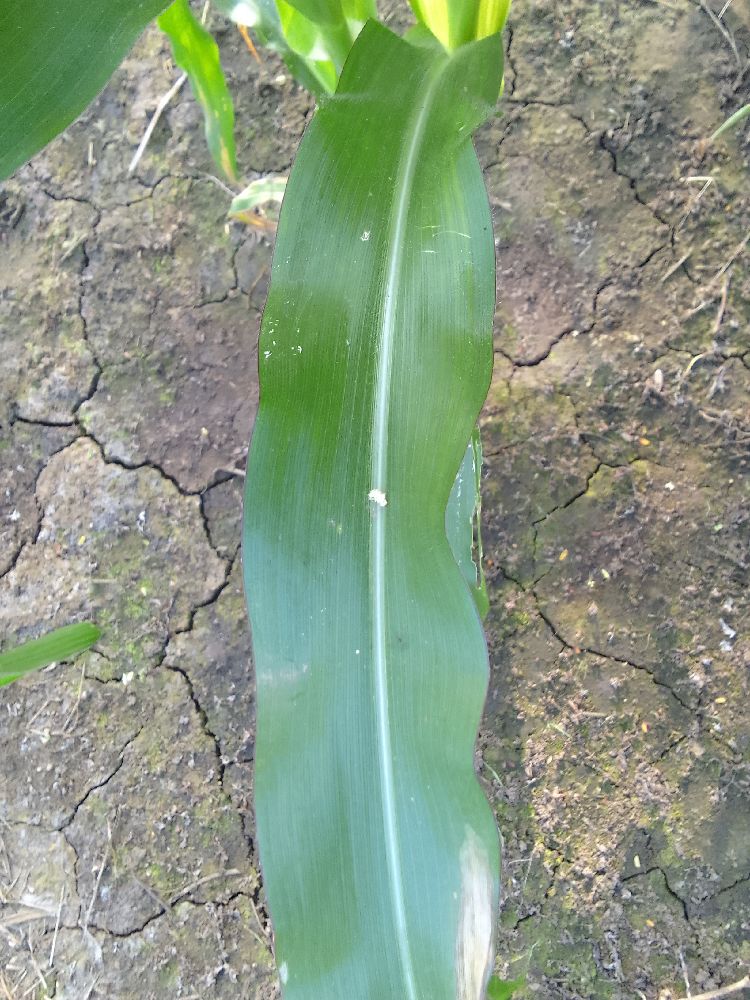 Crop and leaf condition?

maize, healthy
